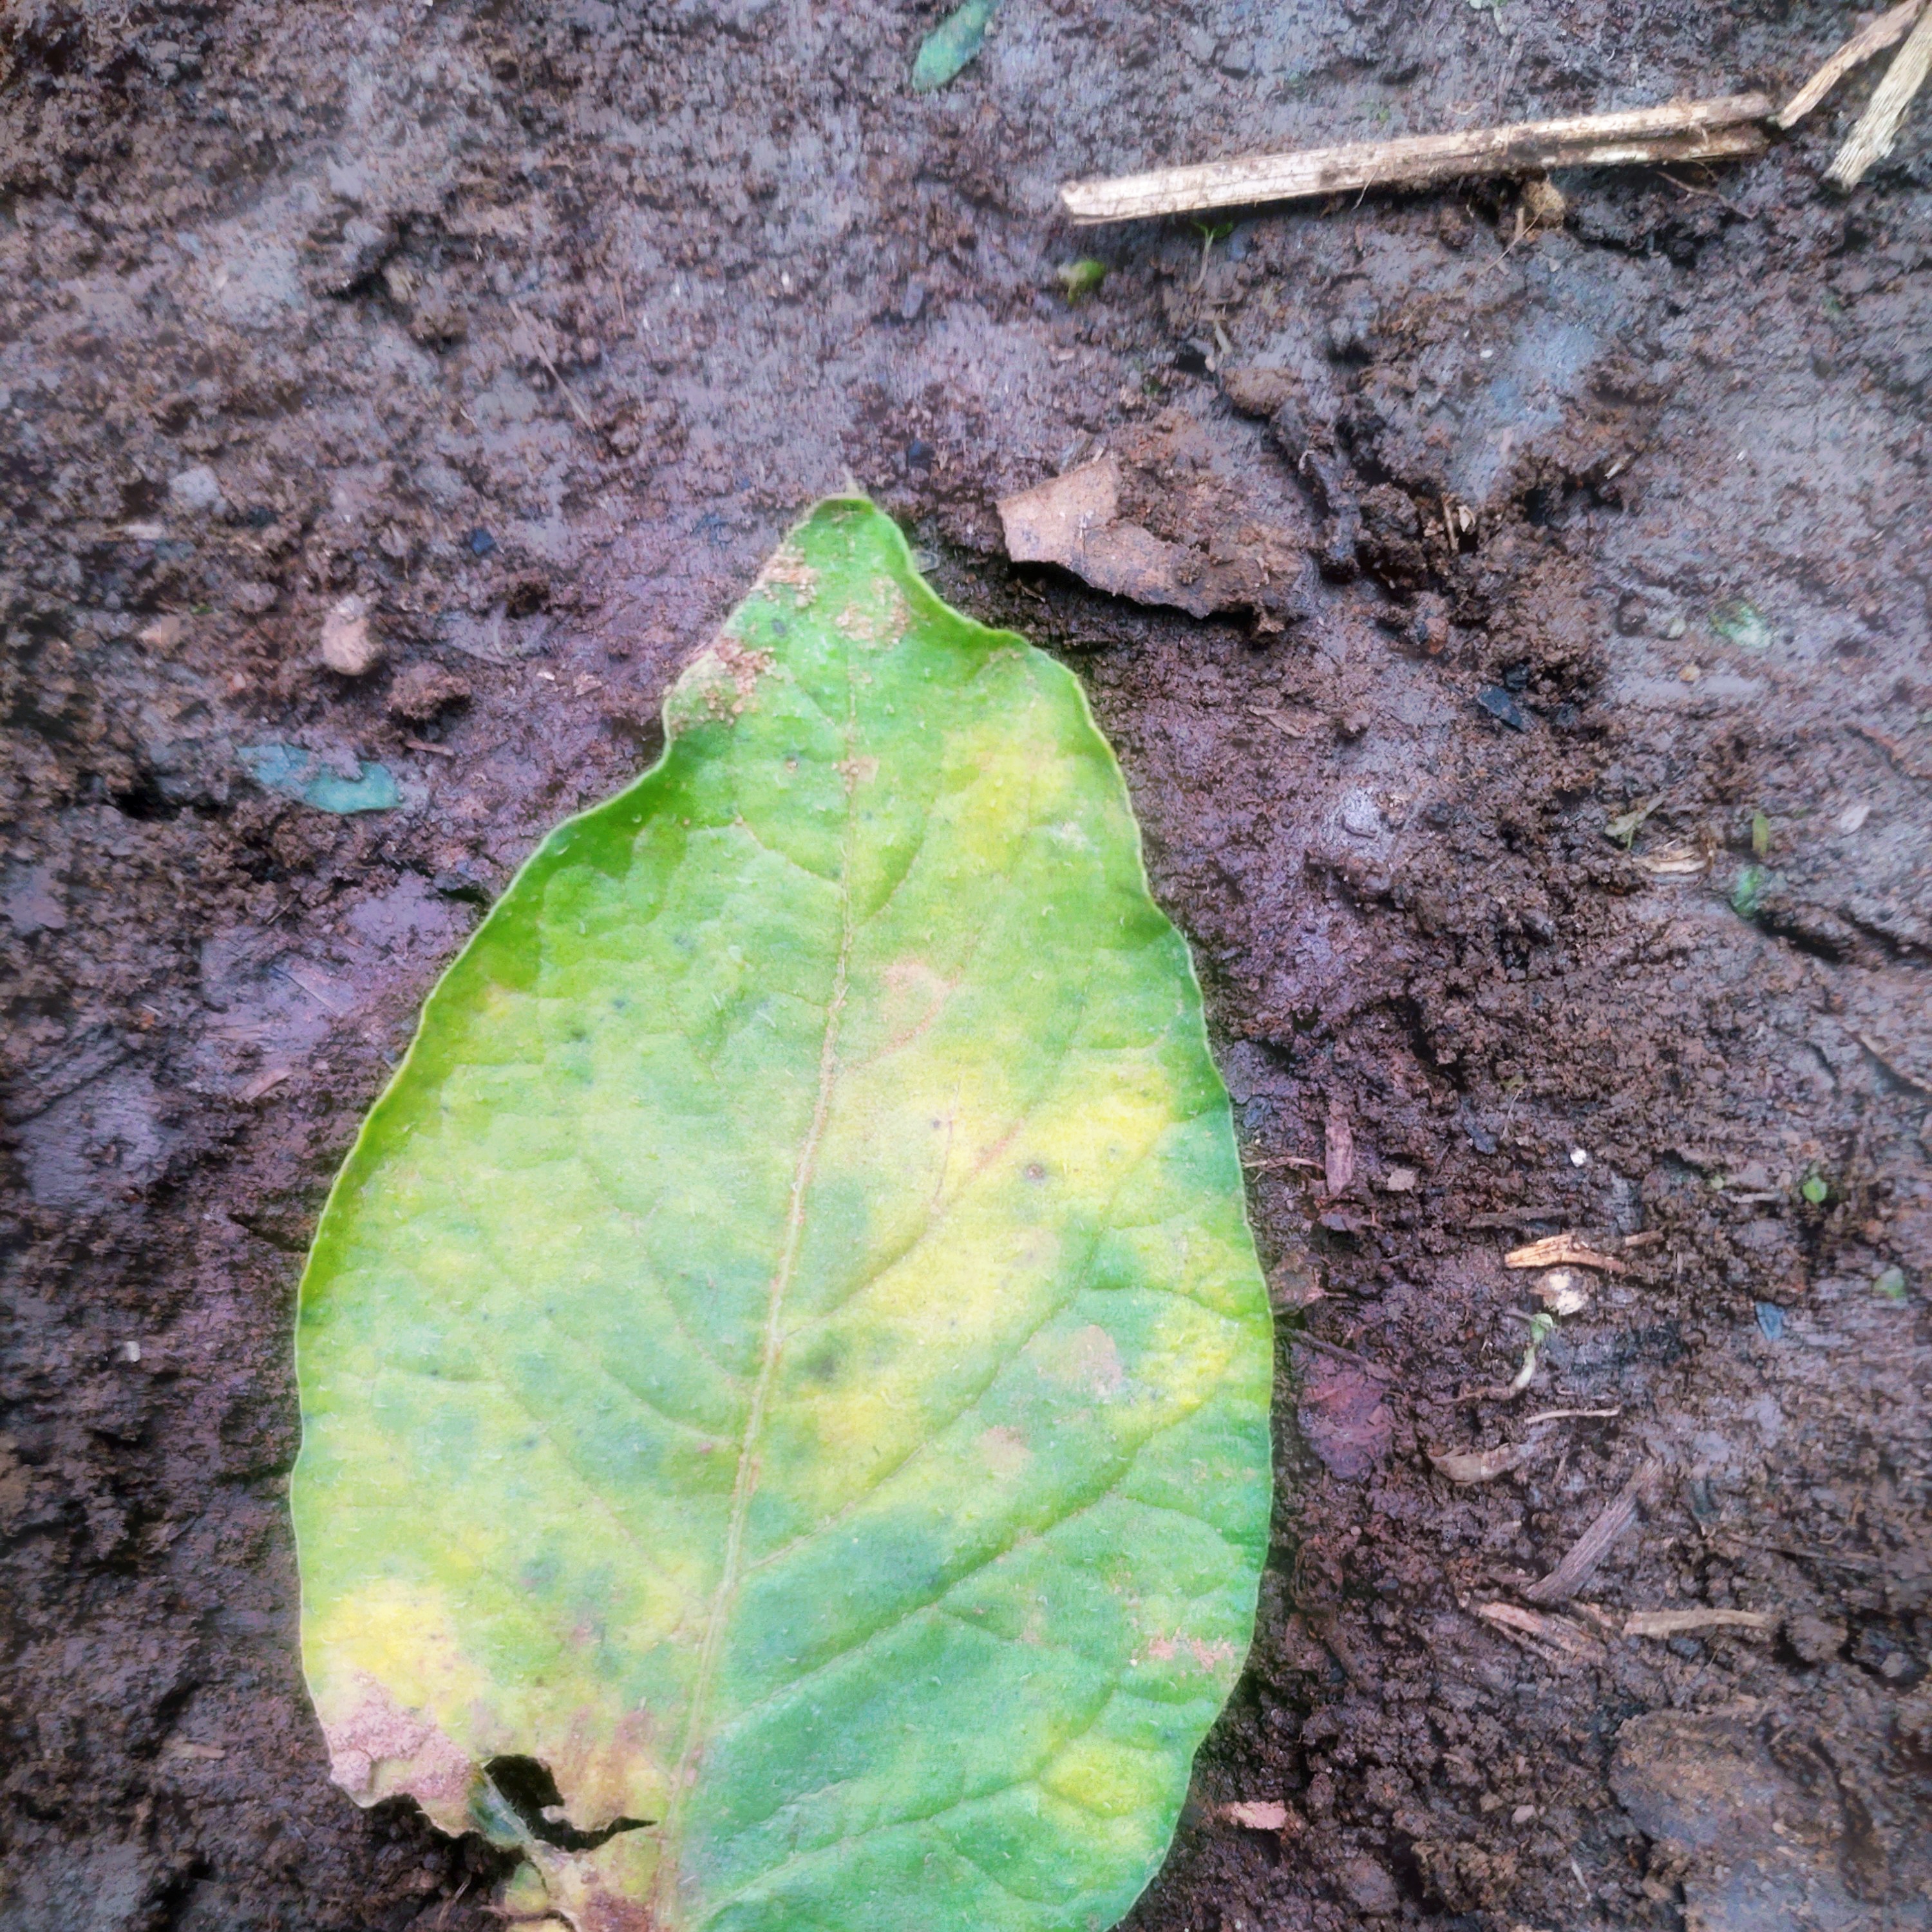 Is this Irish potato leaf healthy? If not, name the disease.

late blight
